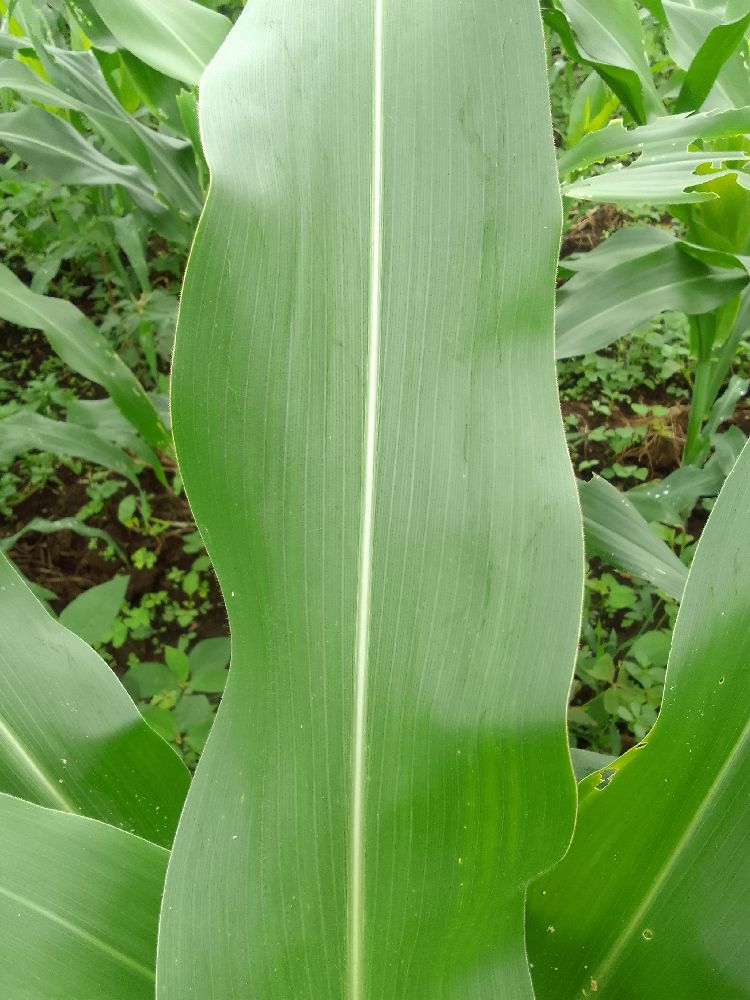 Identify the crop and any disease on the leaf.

maize, healthy
